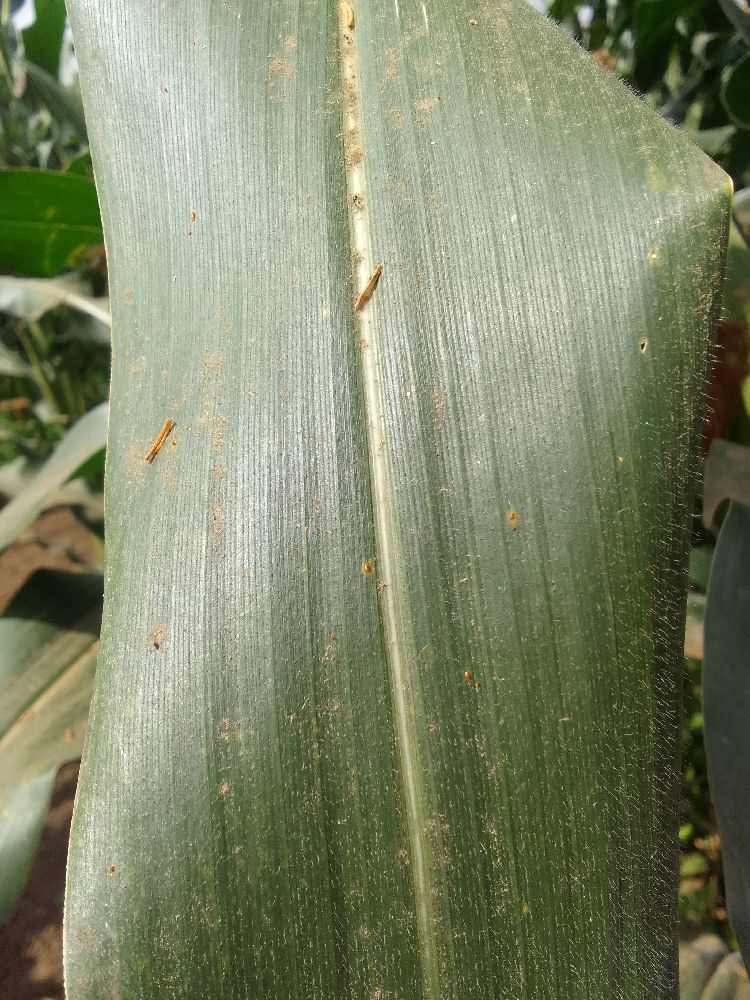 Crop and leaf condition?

maize, healthy
